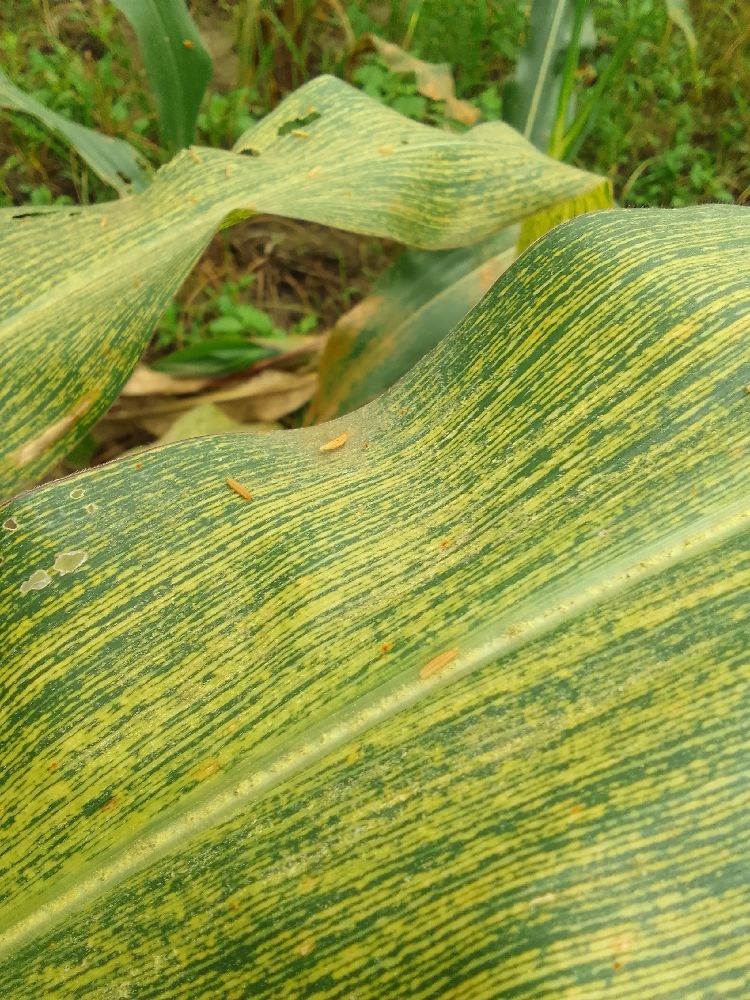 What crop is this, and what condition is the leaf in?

maize, maize streak virus
